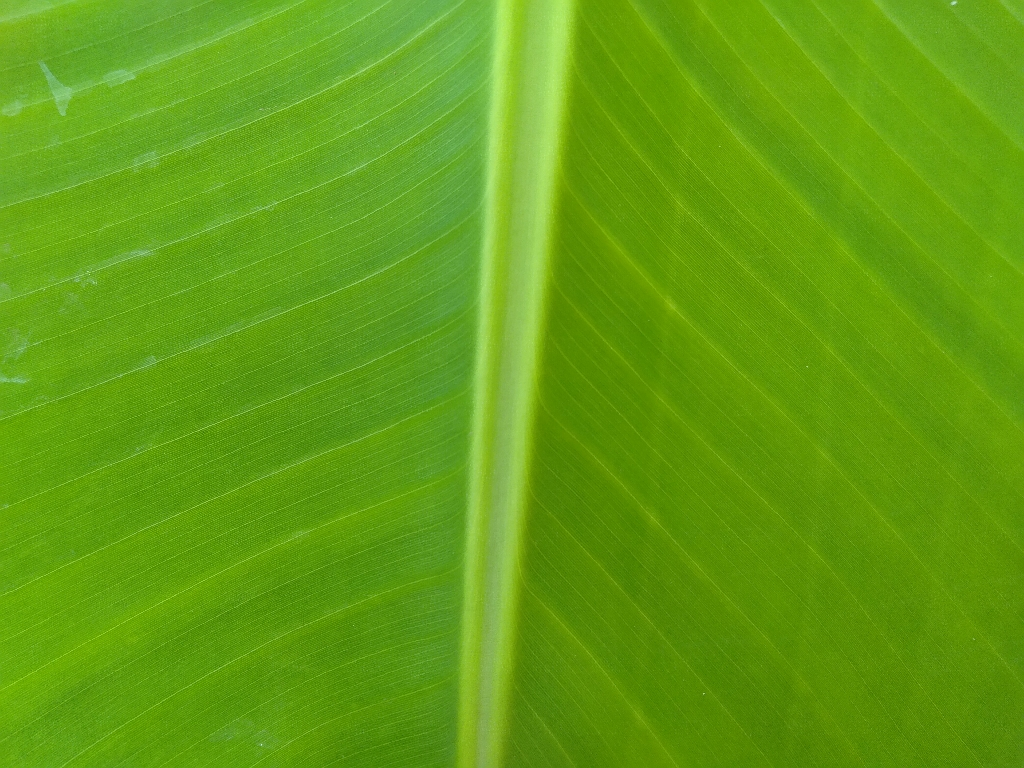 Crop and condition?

banana, healthy
